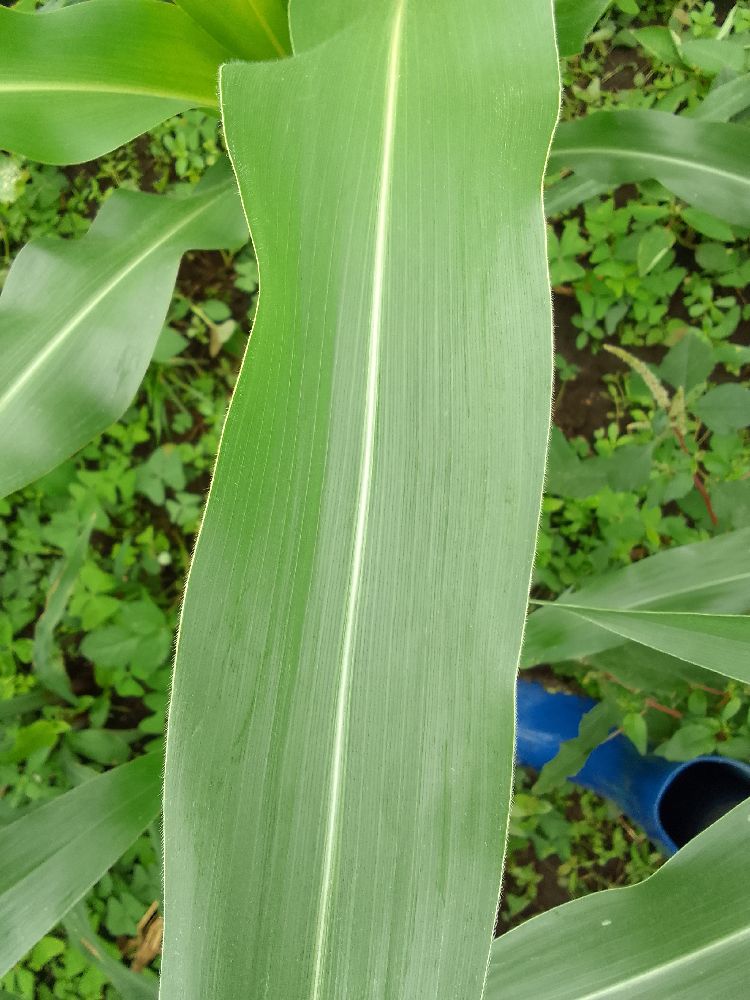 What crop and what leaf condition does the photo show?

maize, healthy
